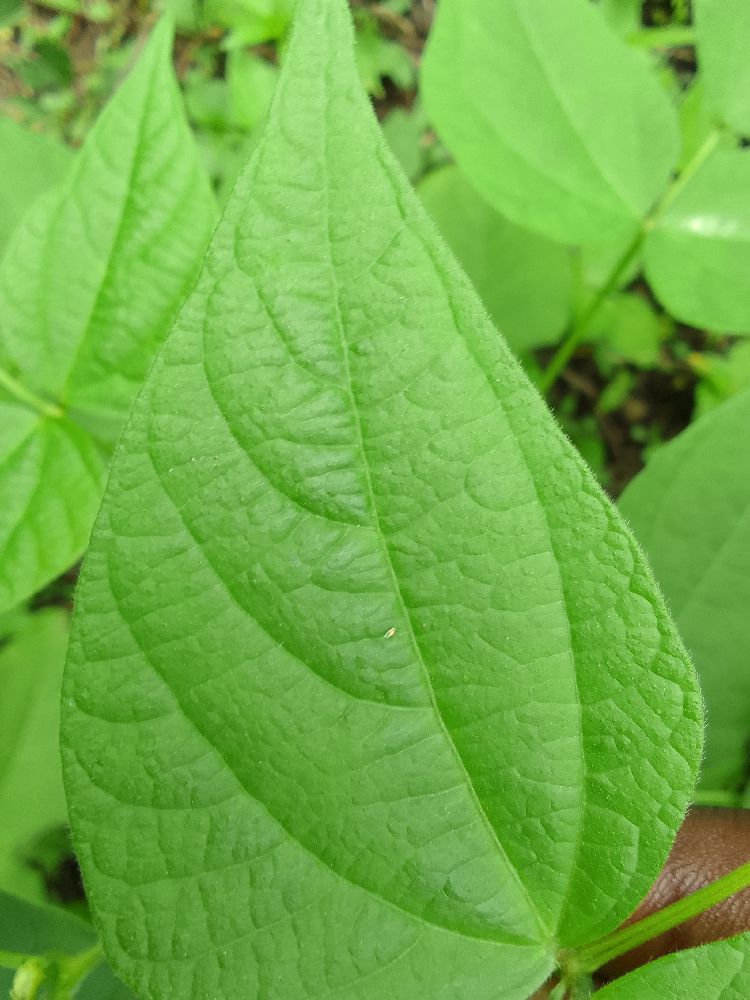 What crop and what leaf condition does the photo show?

common bean, healthy
